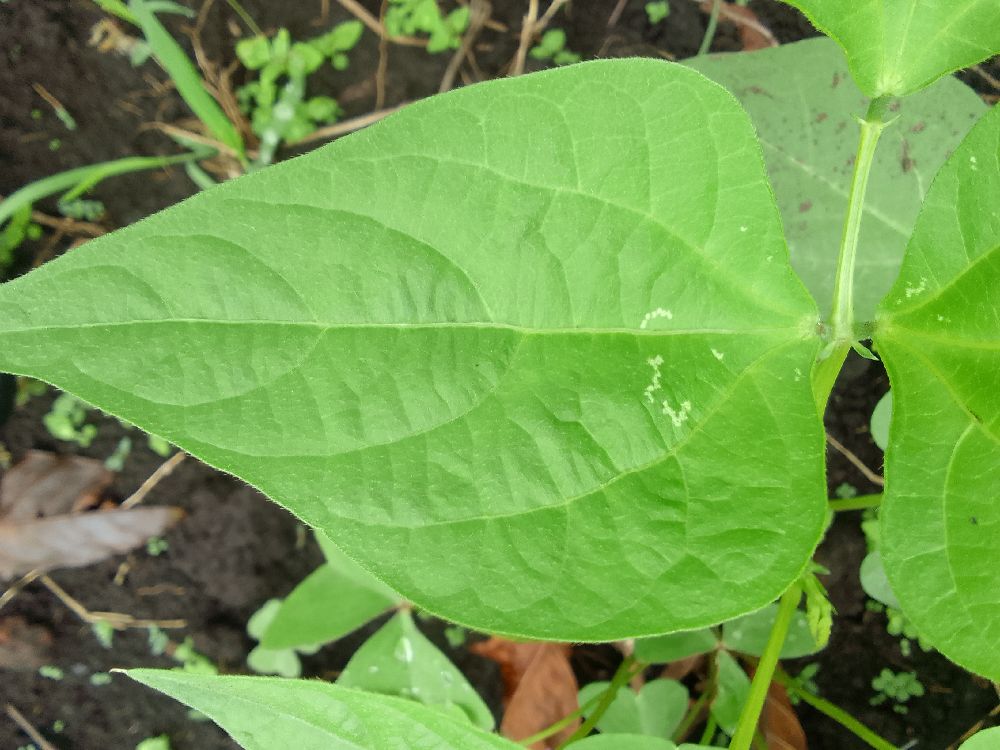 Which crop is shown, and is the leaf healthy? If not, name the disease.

common bean, healthy
